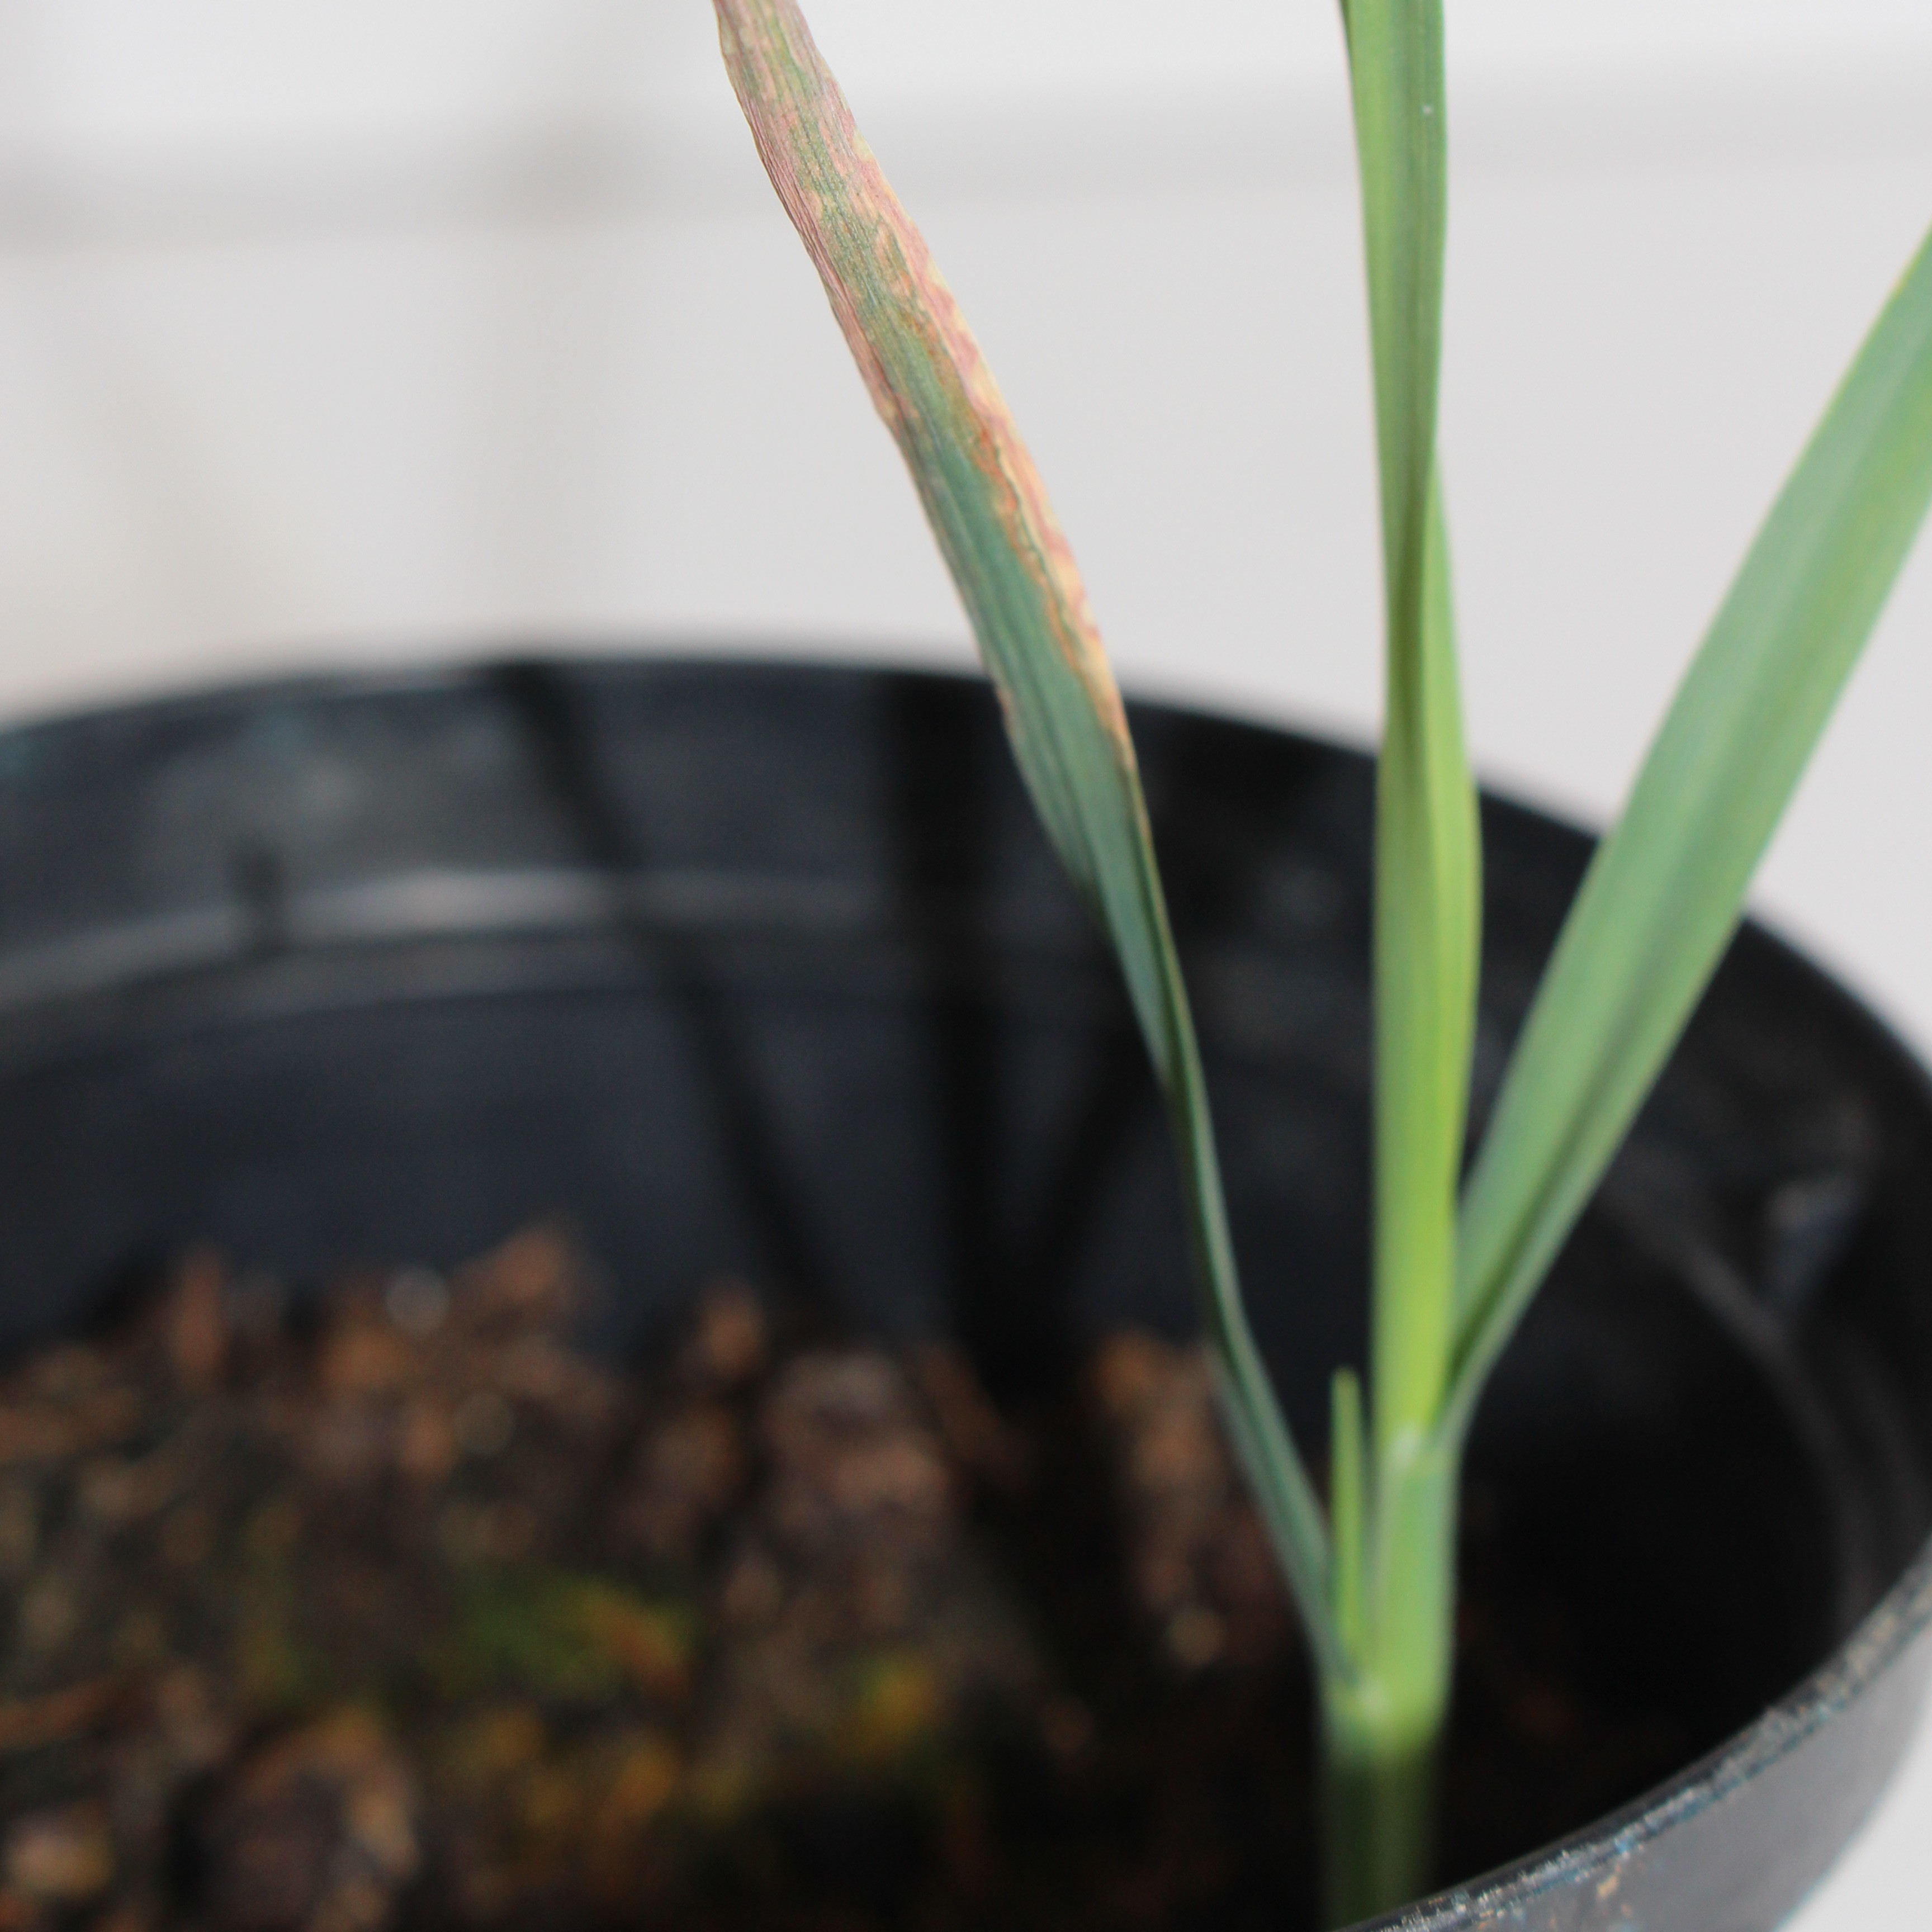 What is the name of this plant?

Avena sterilis
